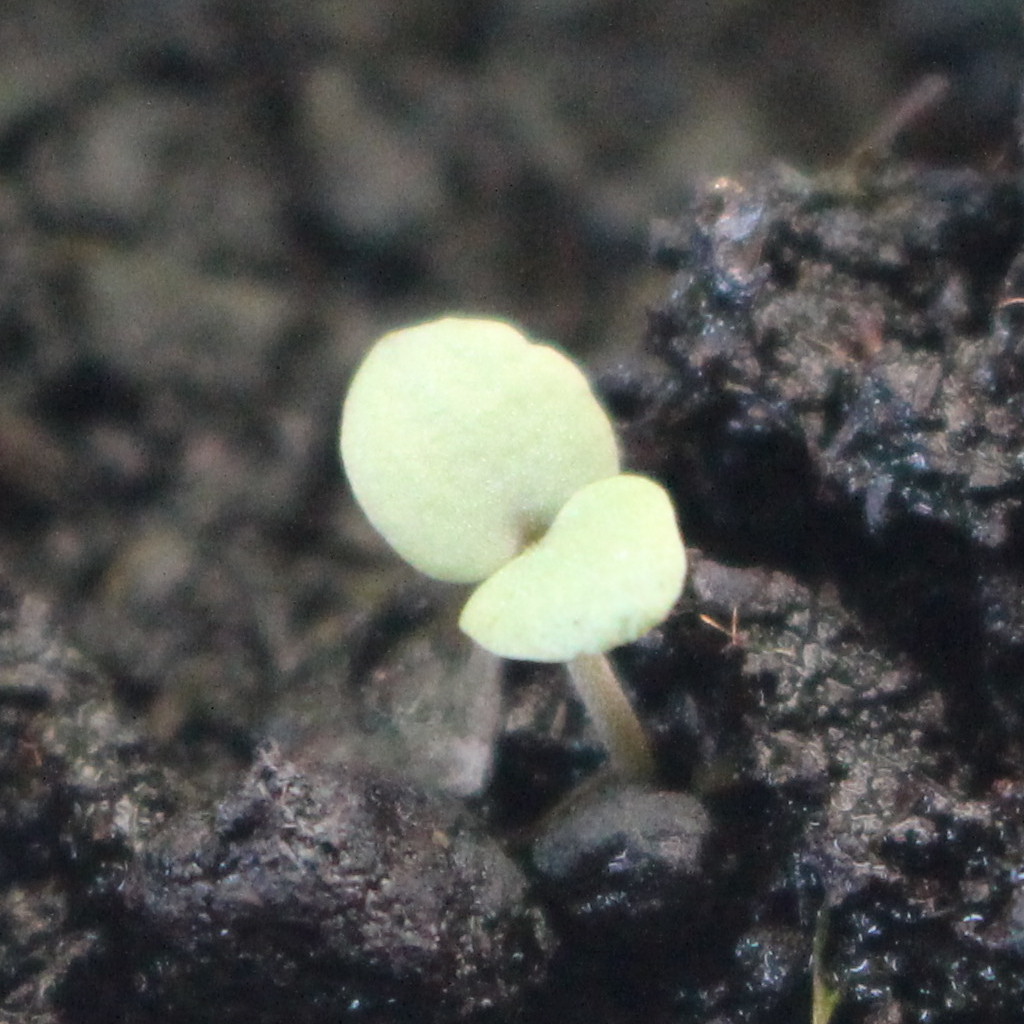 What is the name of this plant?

Veronica persica
